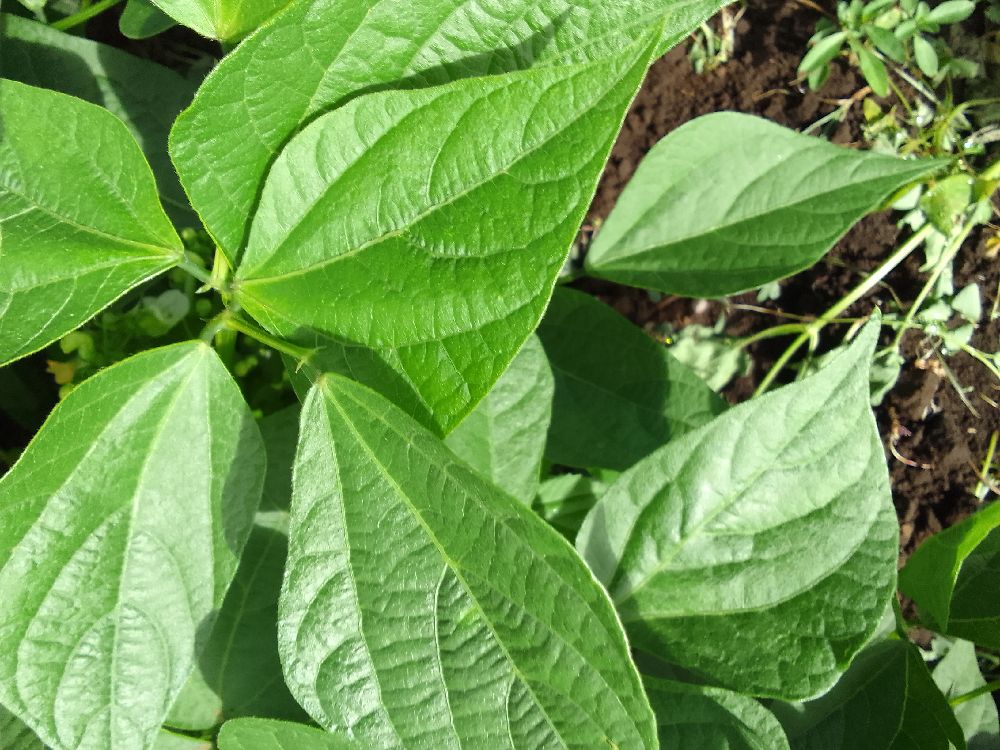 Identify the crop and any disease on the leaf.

common bean, healthy
